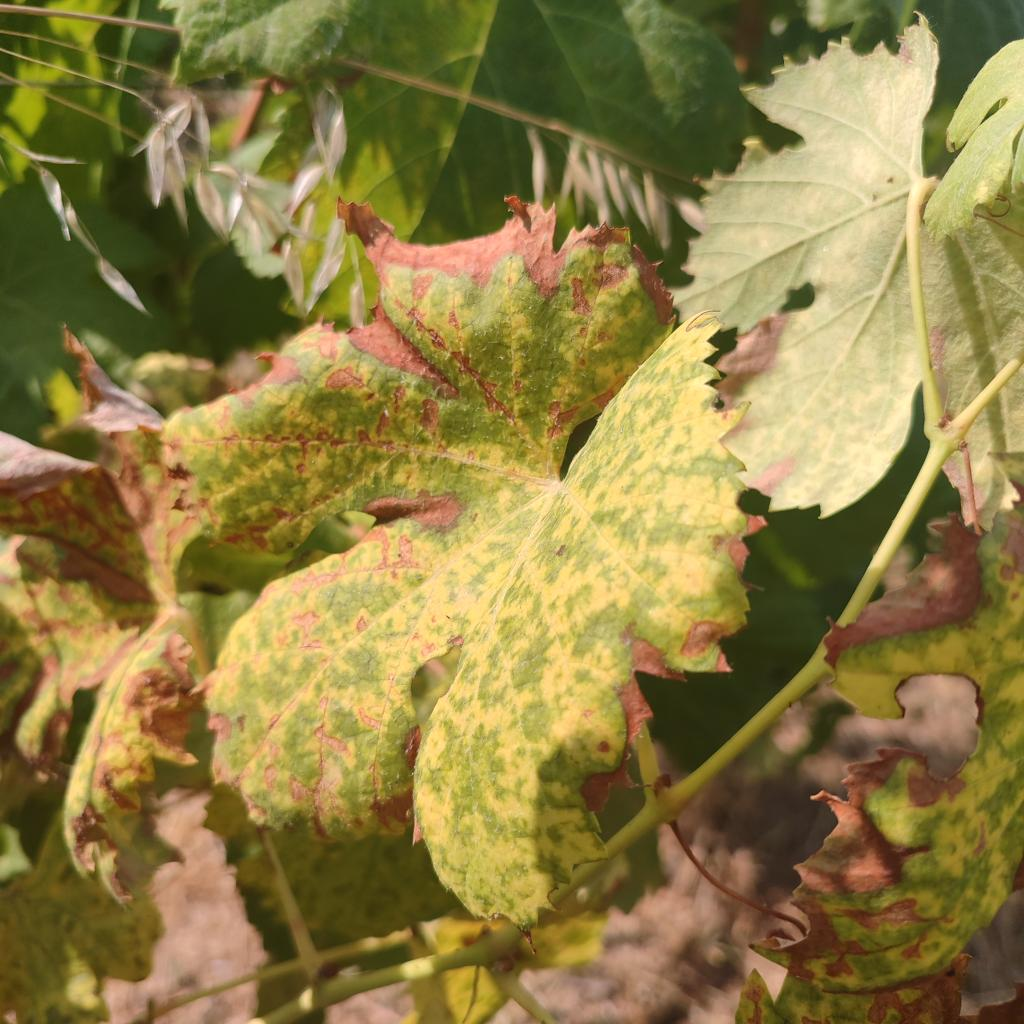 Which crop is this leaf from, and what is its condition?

grapevine, esca complex
